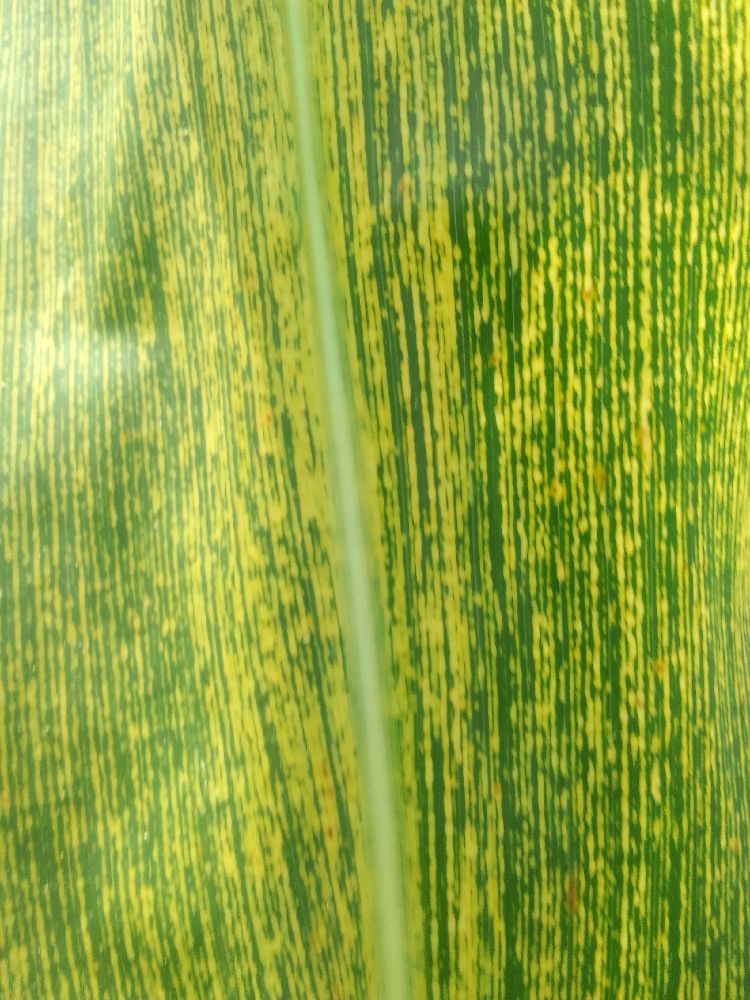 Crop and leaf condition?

maize, maize streak virus
